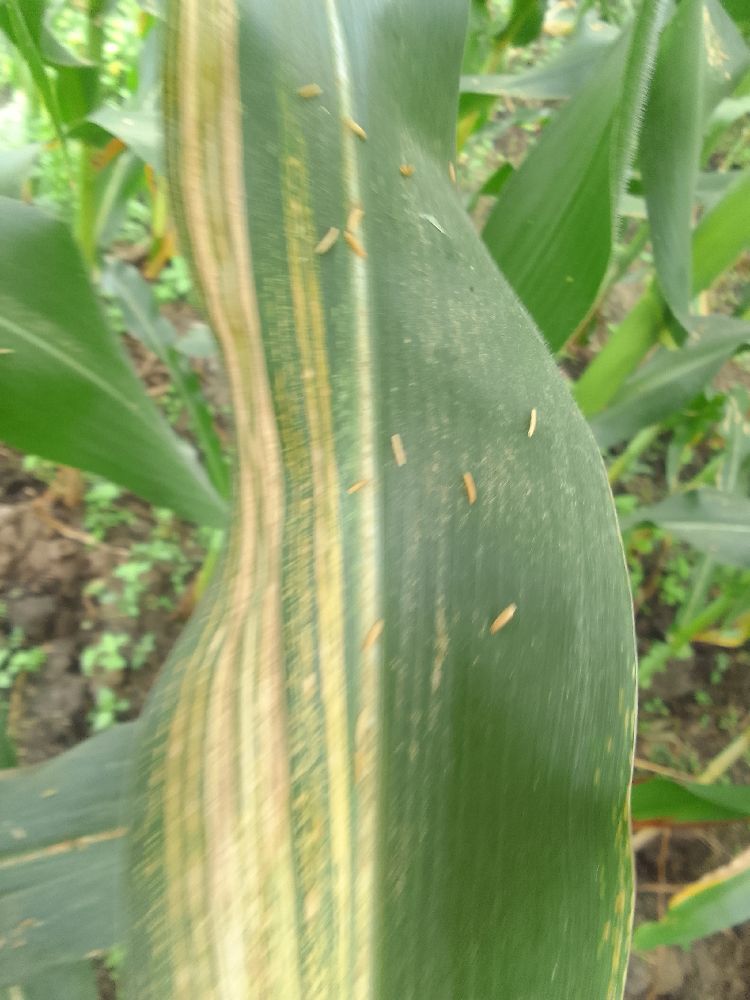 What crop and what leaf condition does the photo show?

maize, maize streak virus
